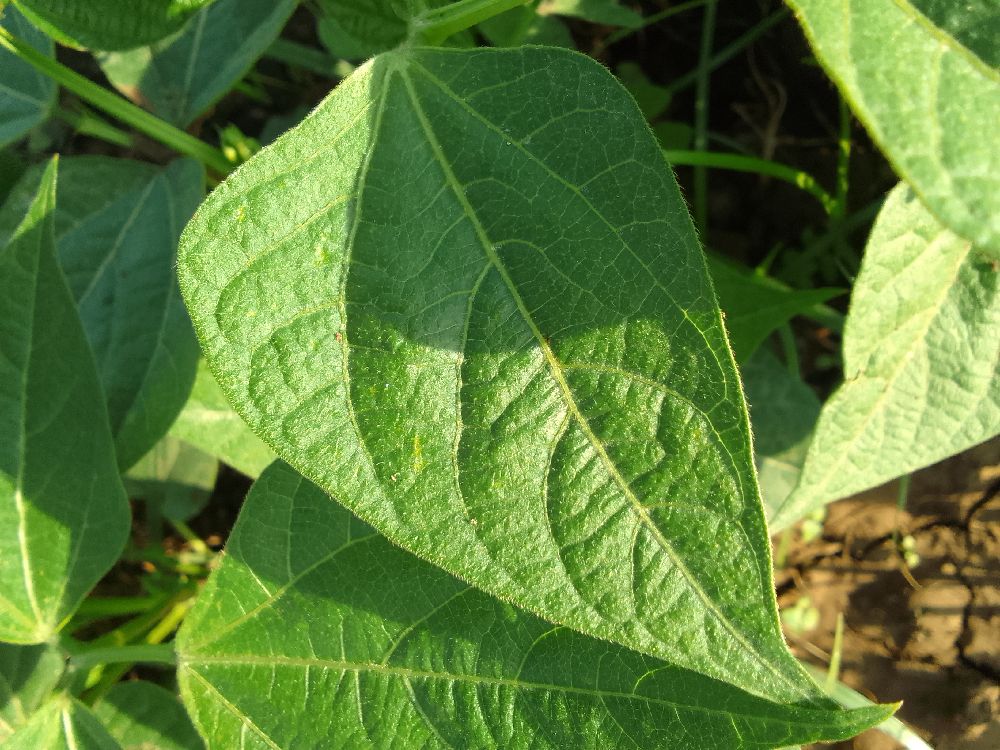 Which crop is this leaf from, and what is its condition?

common bean, healthy
